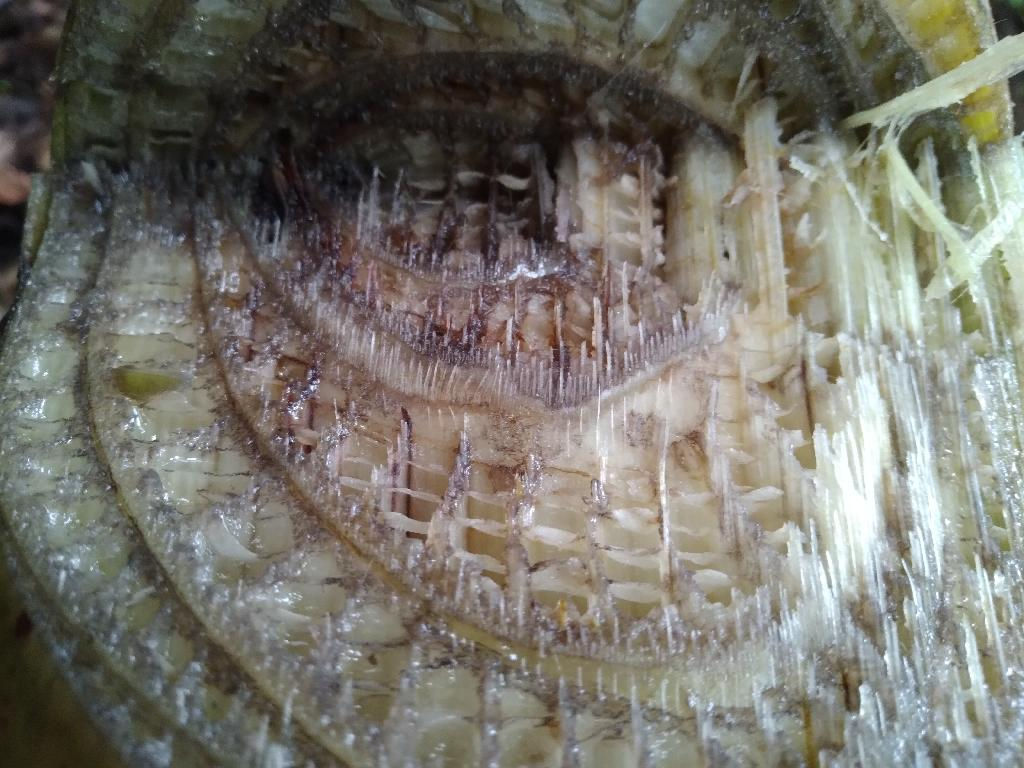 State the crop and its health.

banana, fusarium wilt race 1
